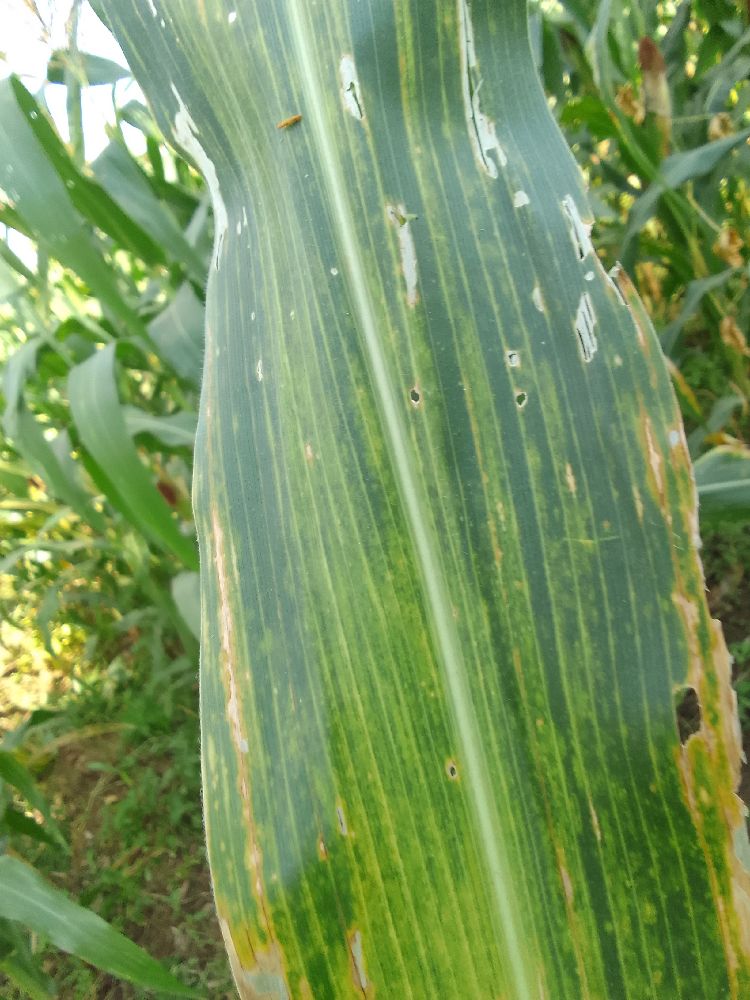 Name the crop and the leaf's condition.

maize, maize lethal necrosis
